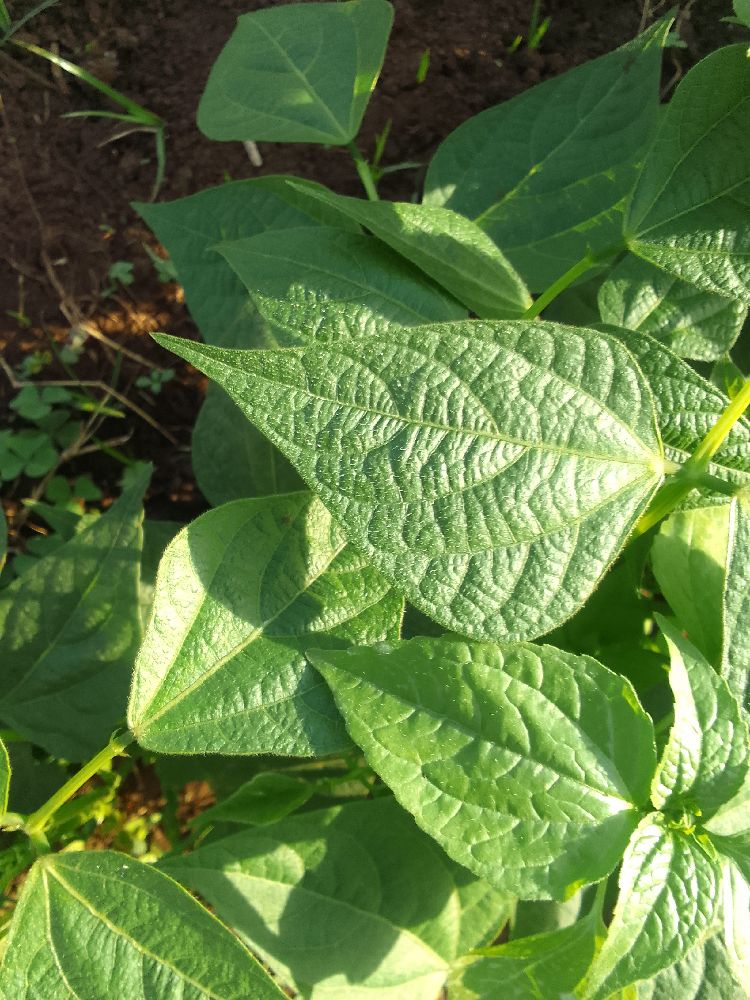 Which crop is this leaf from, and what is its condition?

maize, healthy
